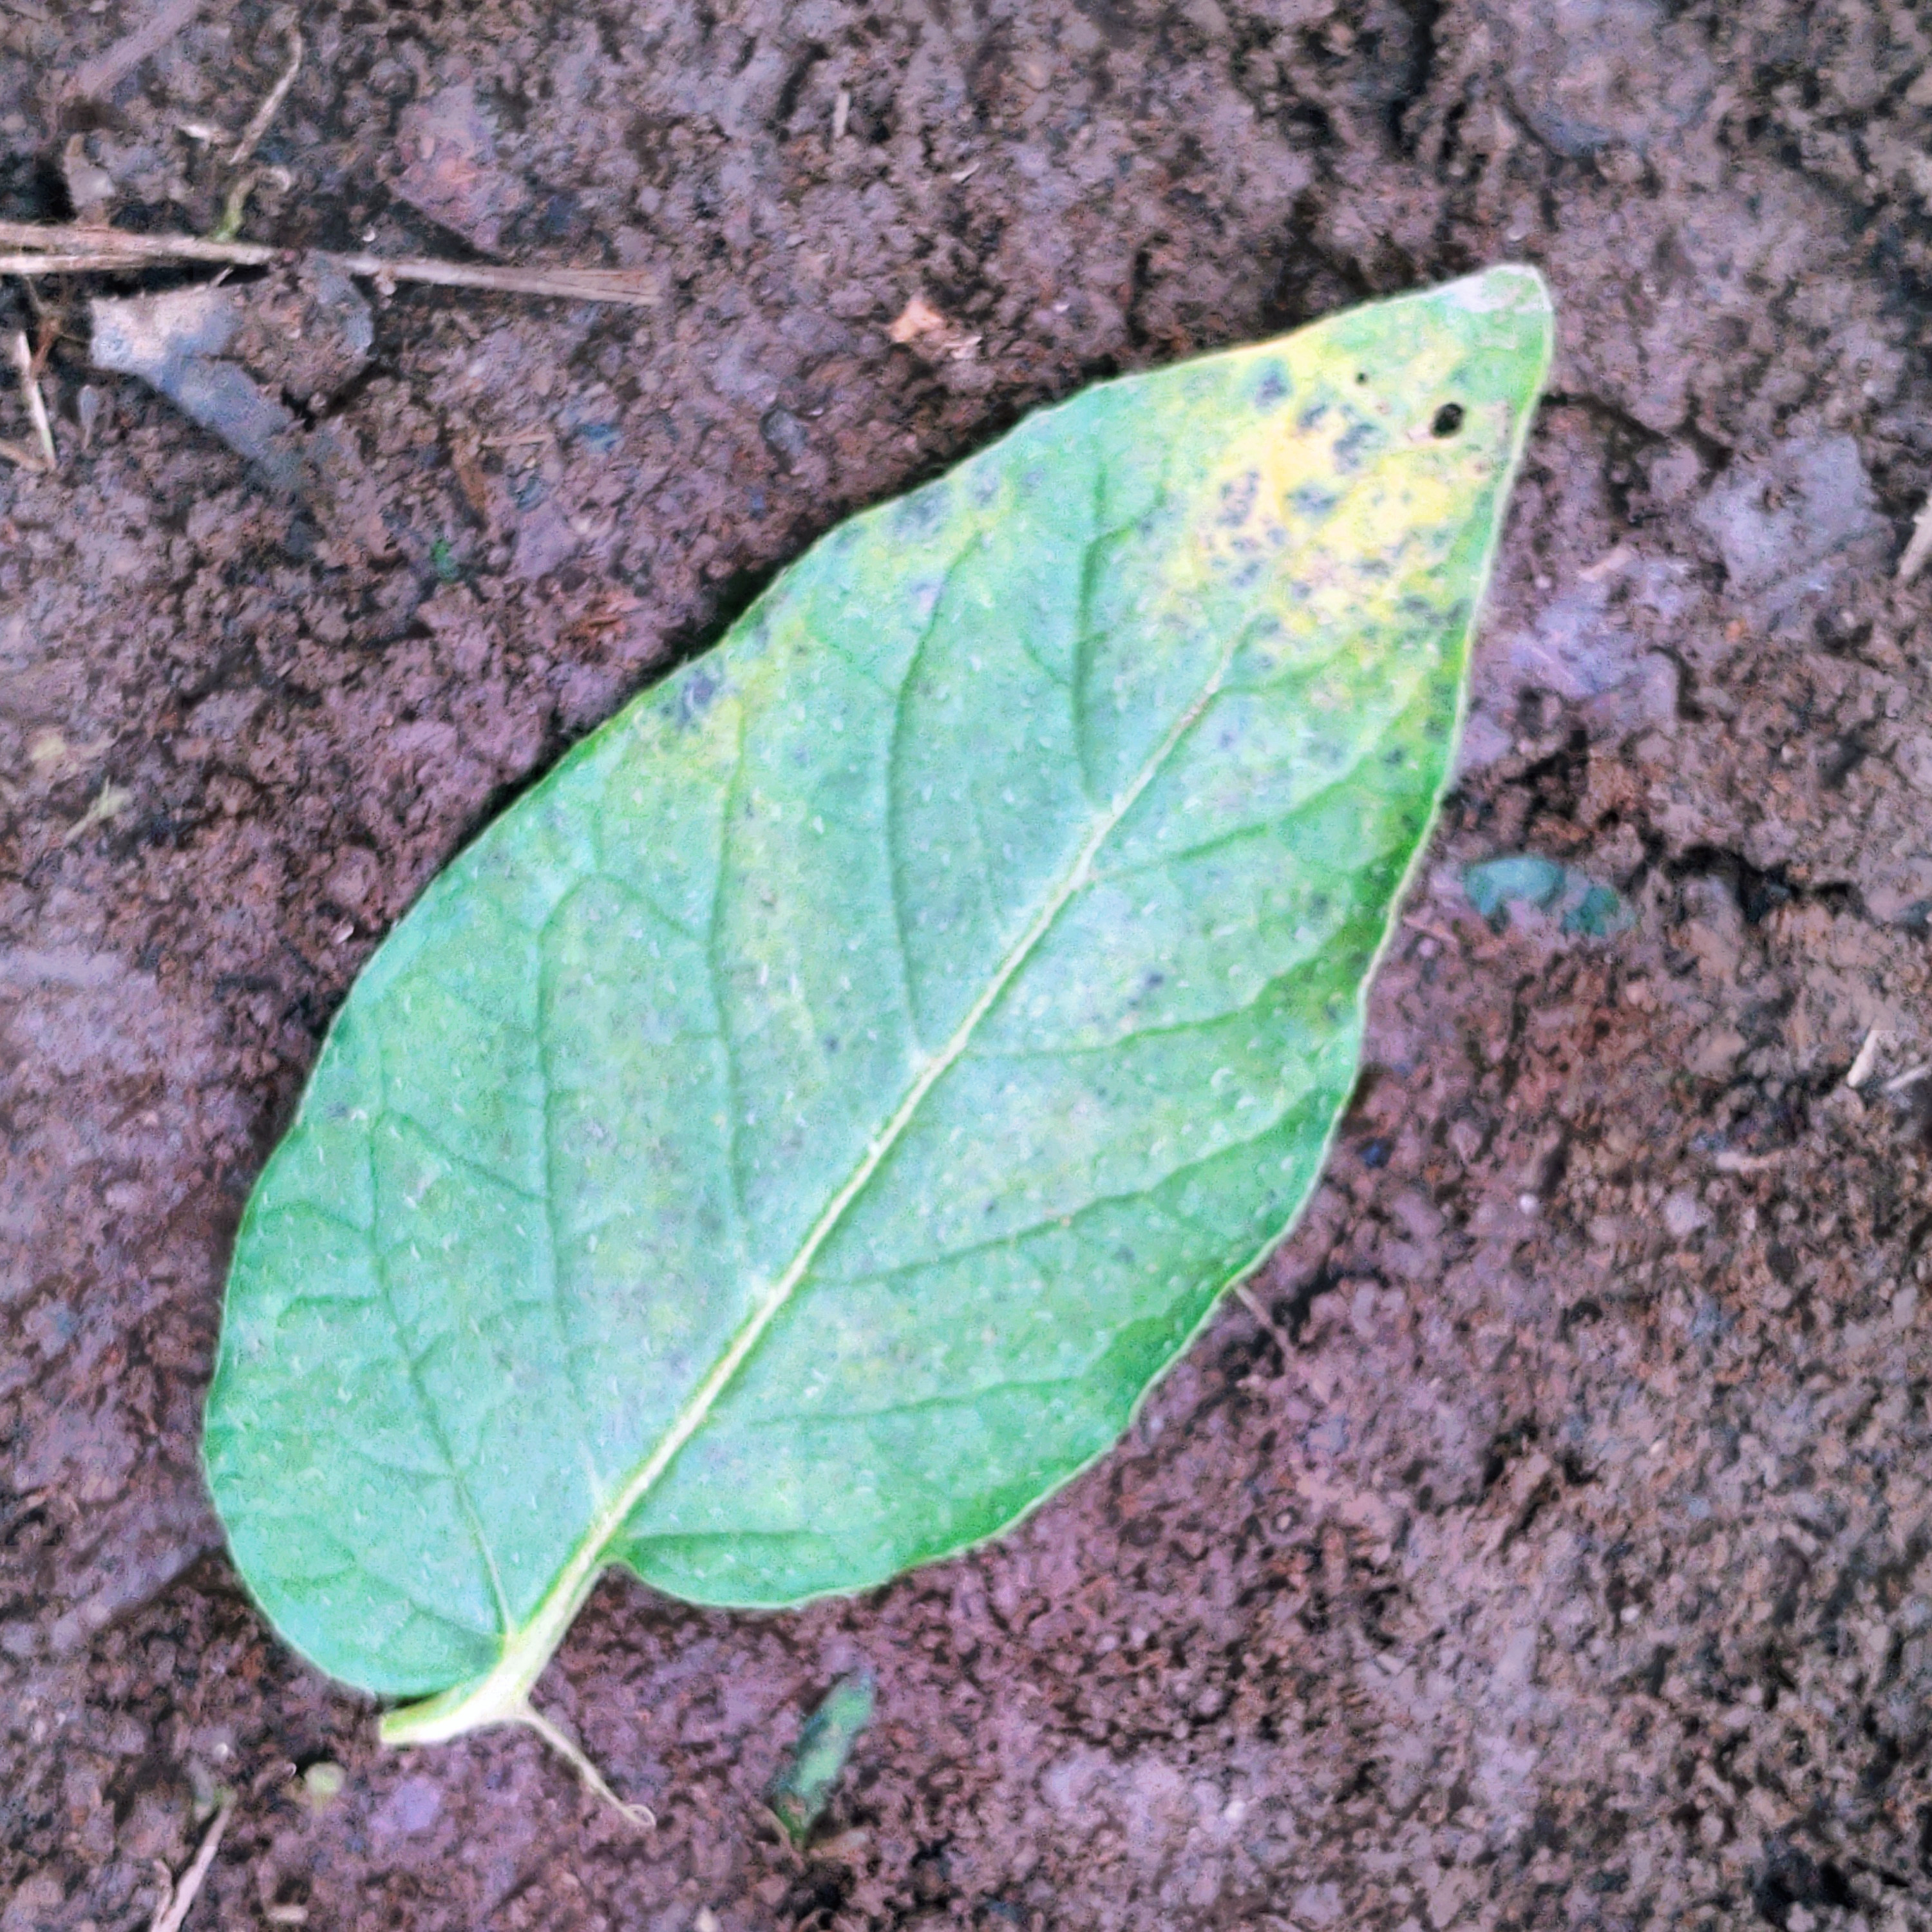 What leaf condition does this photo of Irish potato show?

late blight
